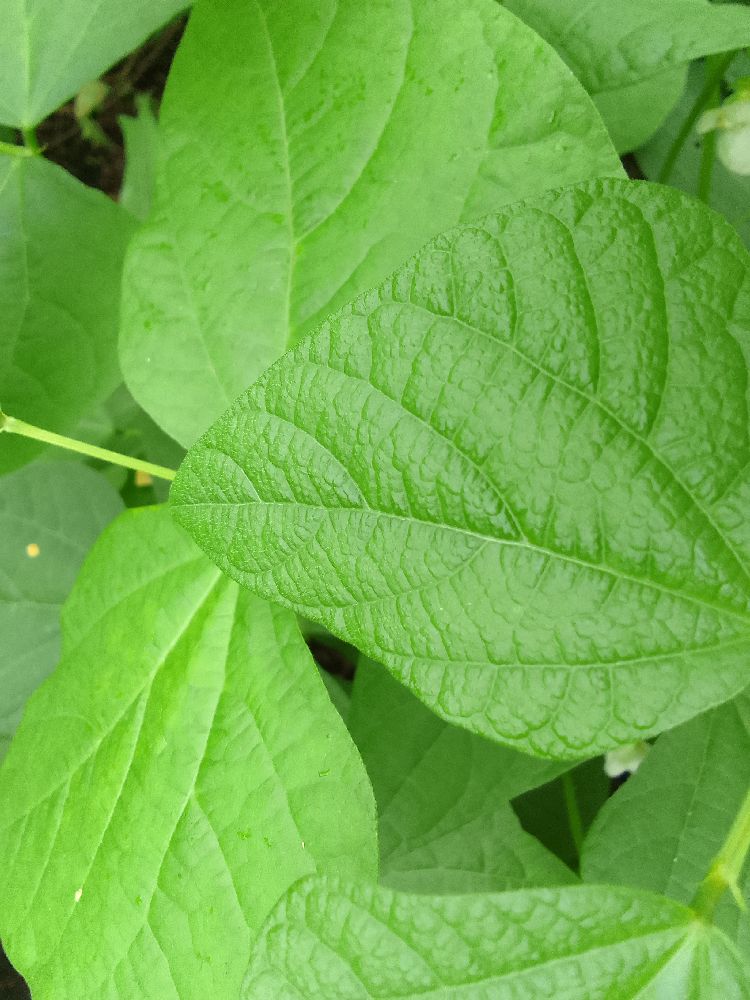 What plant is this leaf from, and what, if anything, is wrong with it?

common bean, healthy
